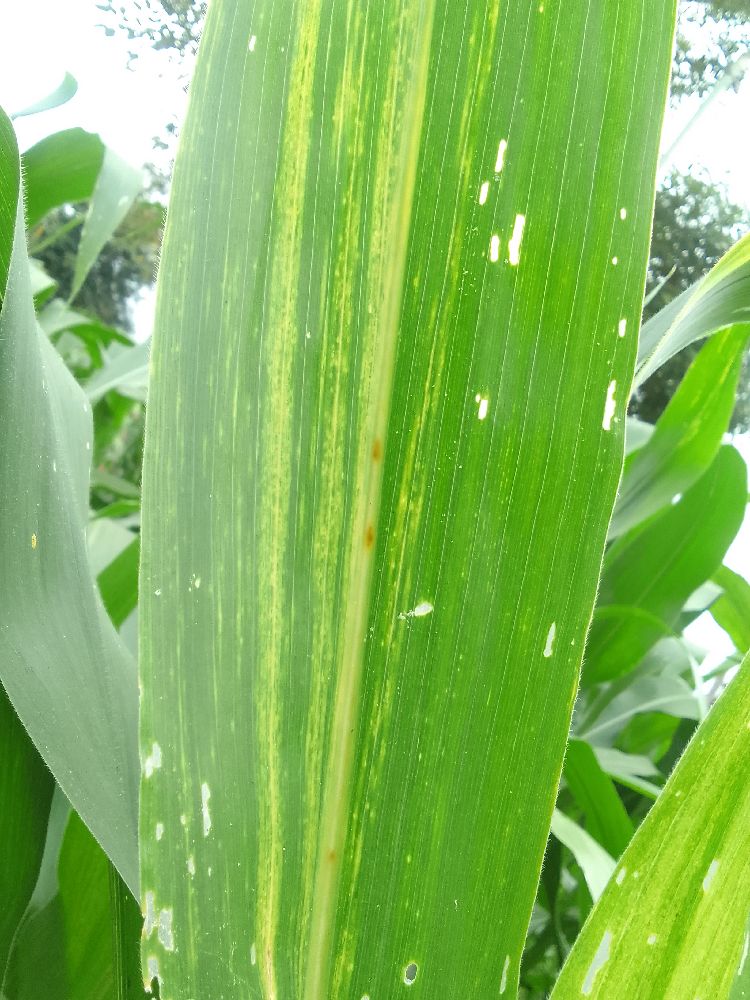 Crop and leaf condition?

maize, maize lethal necrosis
